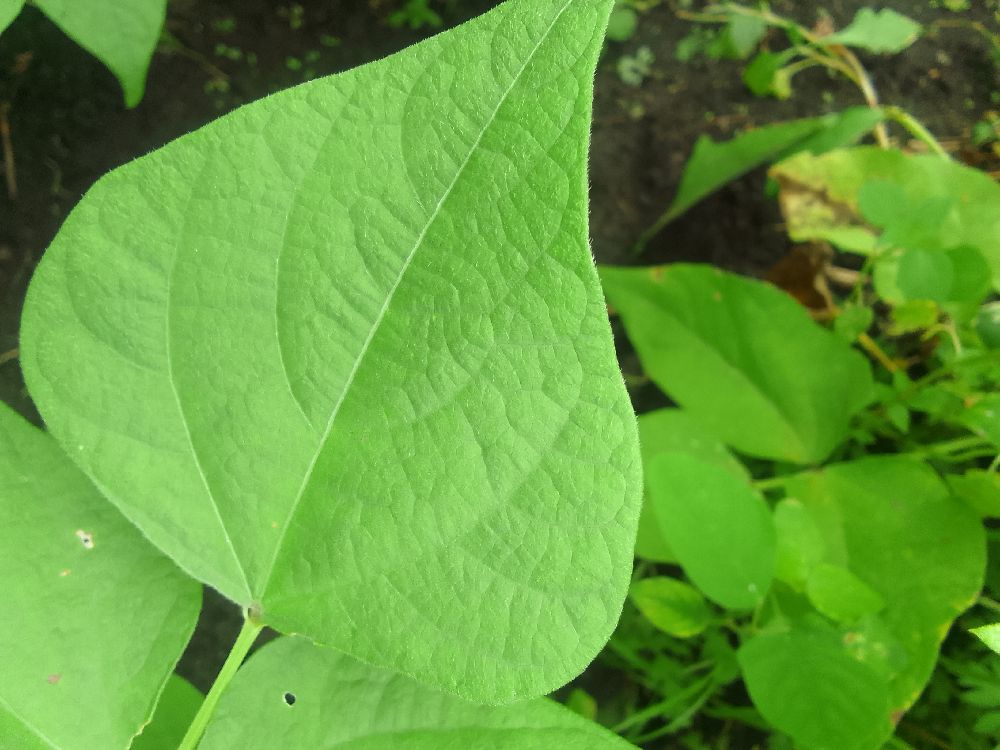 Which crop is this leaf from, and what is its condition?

common bean, healthy
